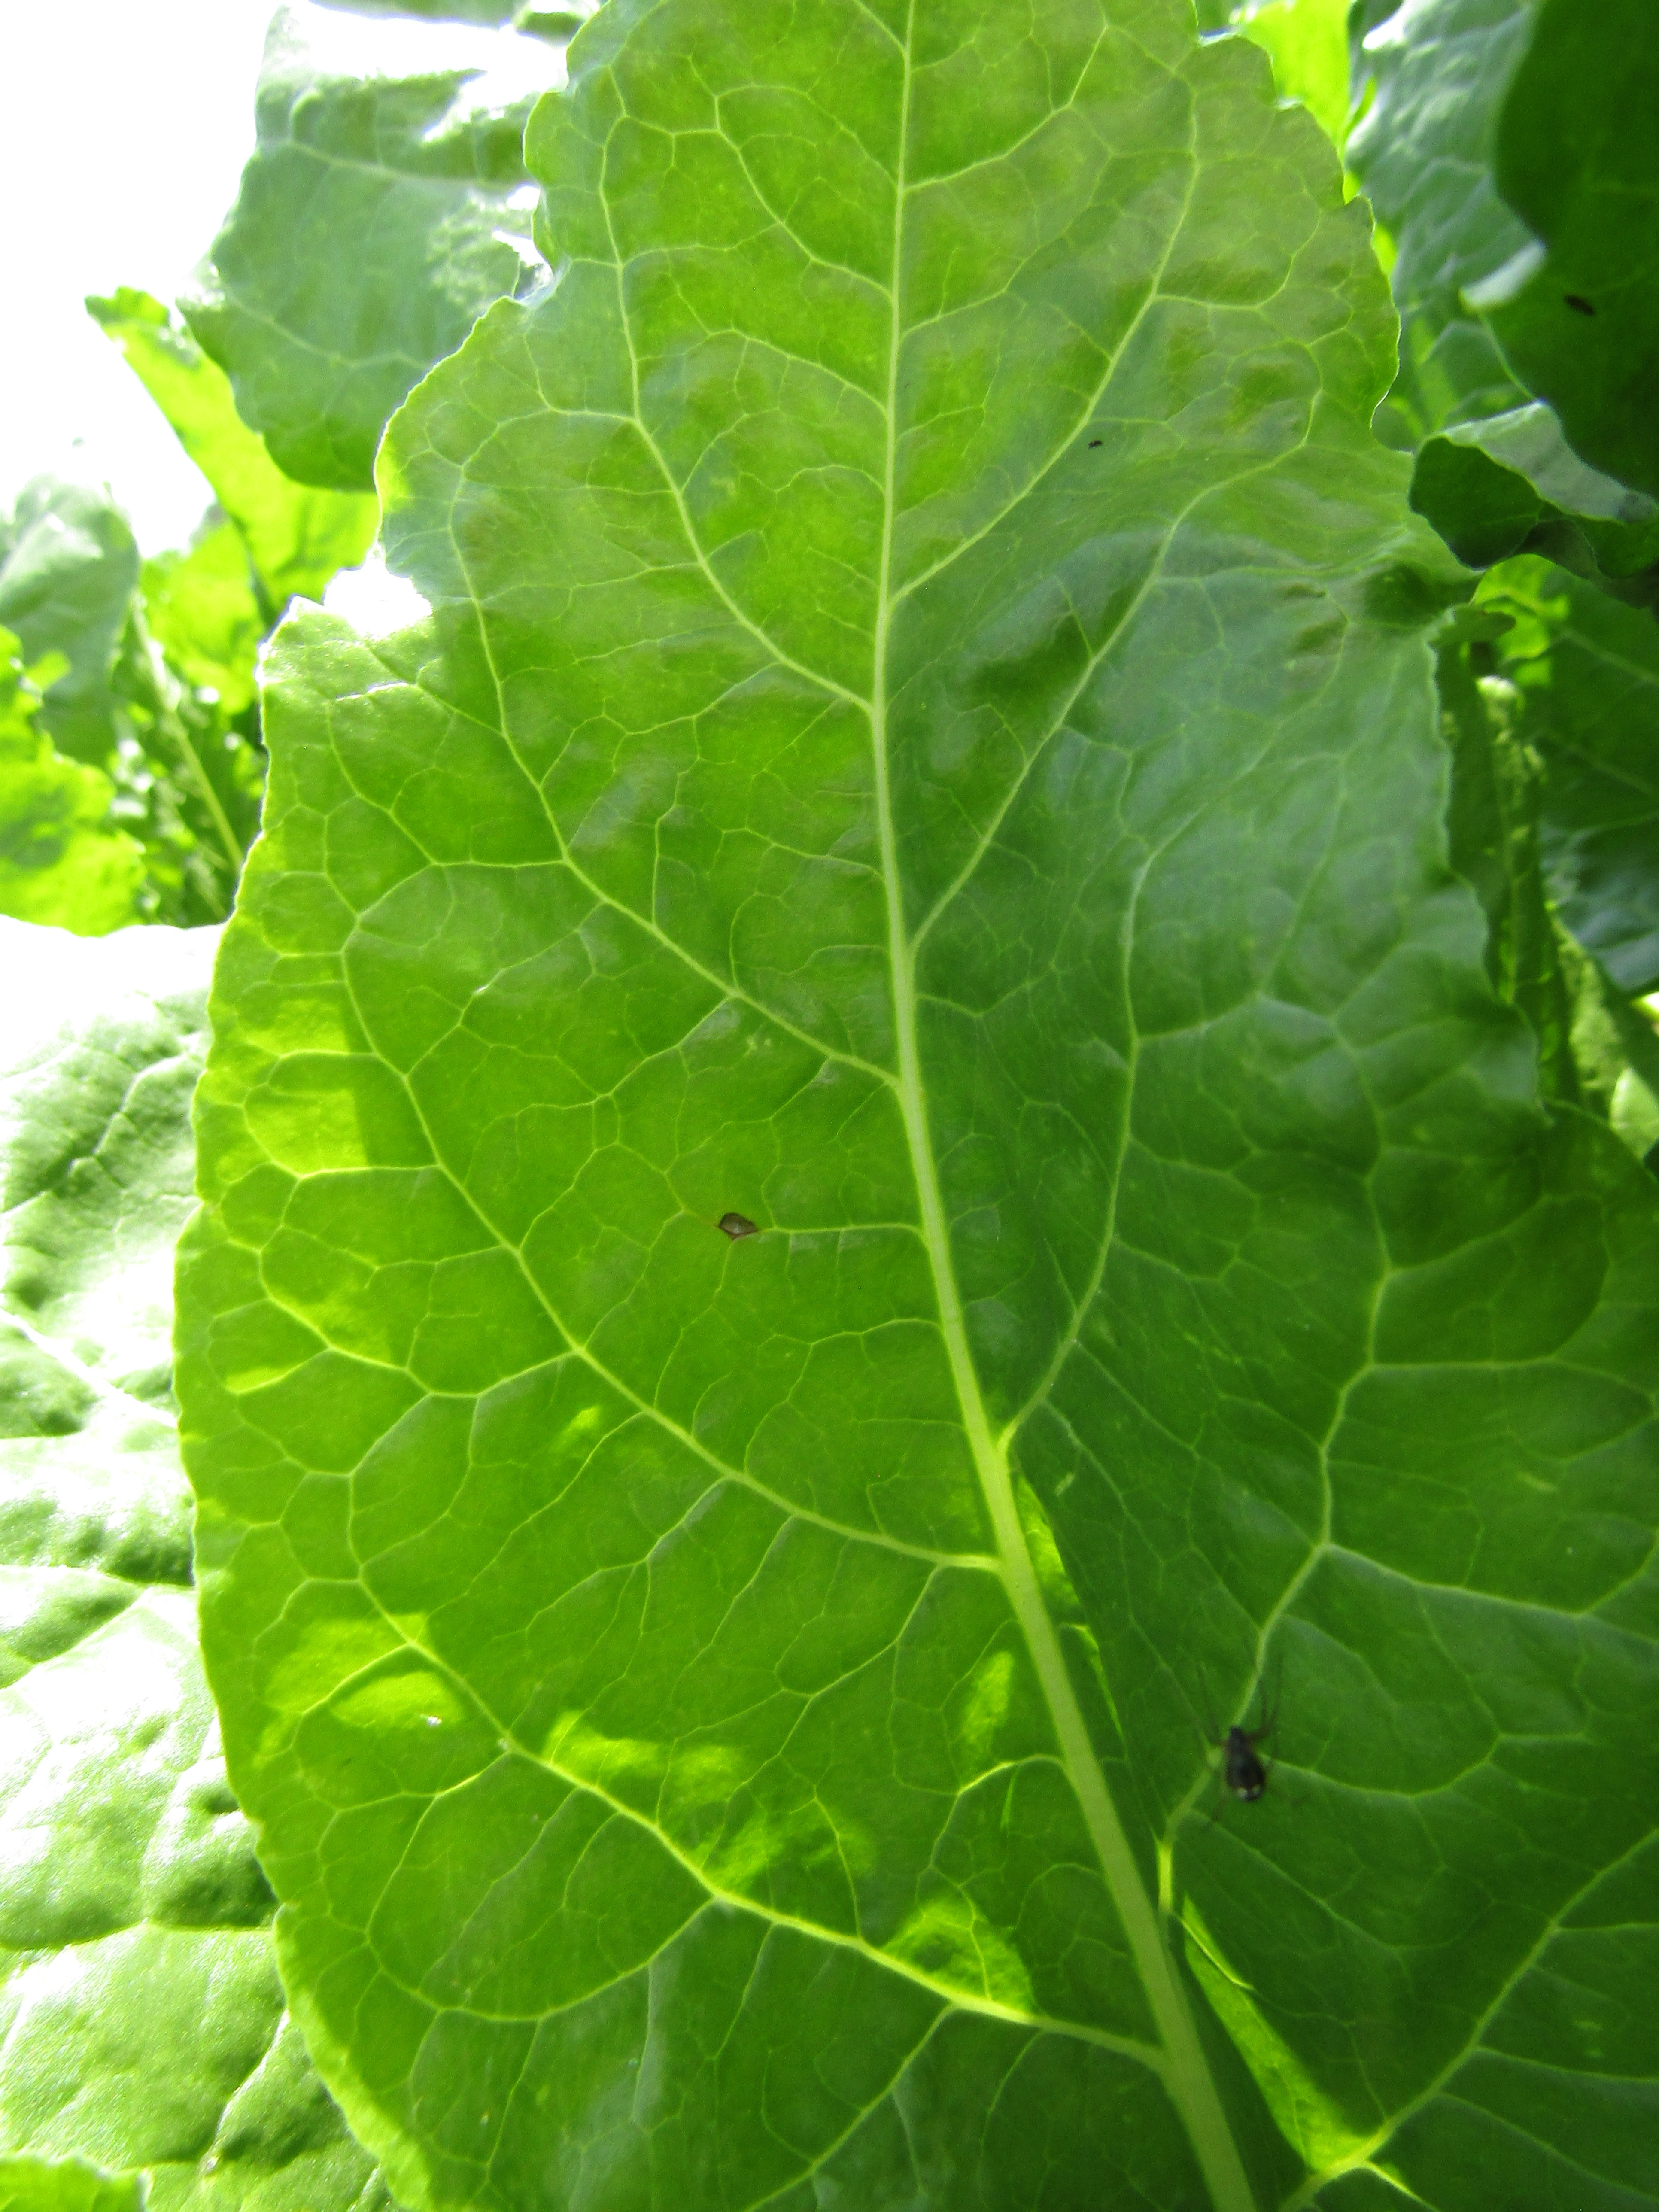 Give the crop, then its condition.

beet, cercospora
